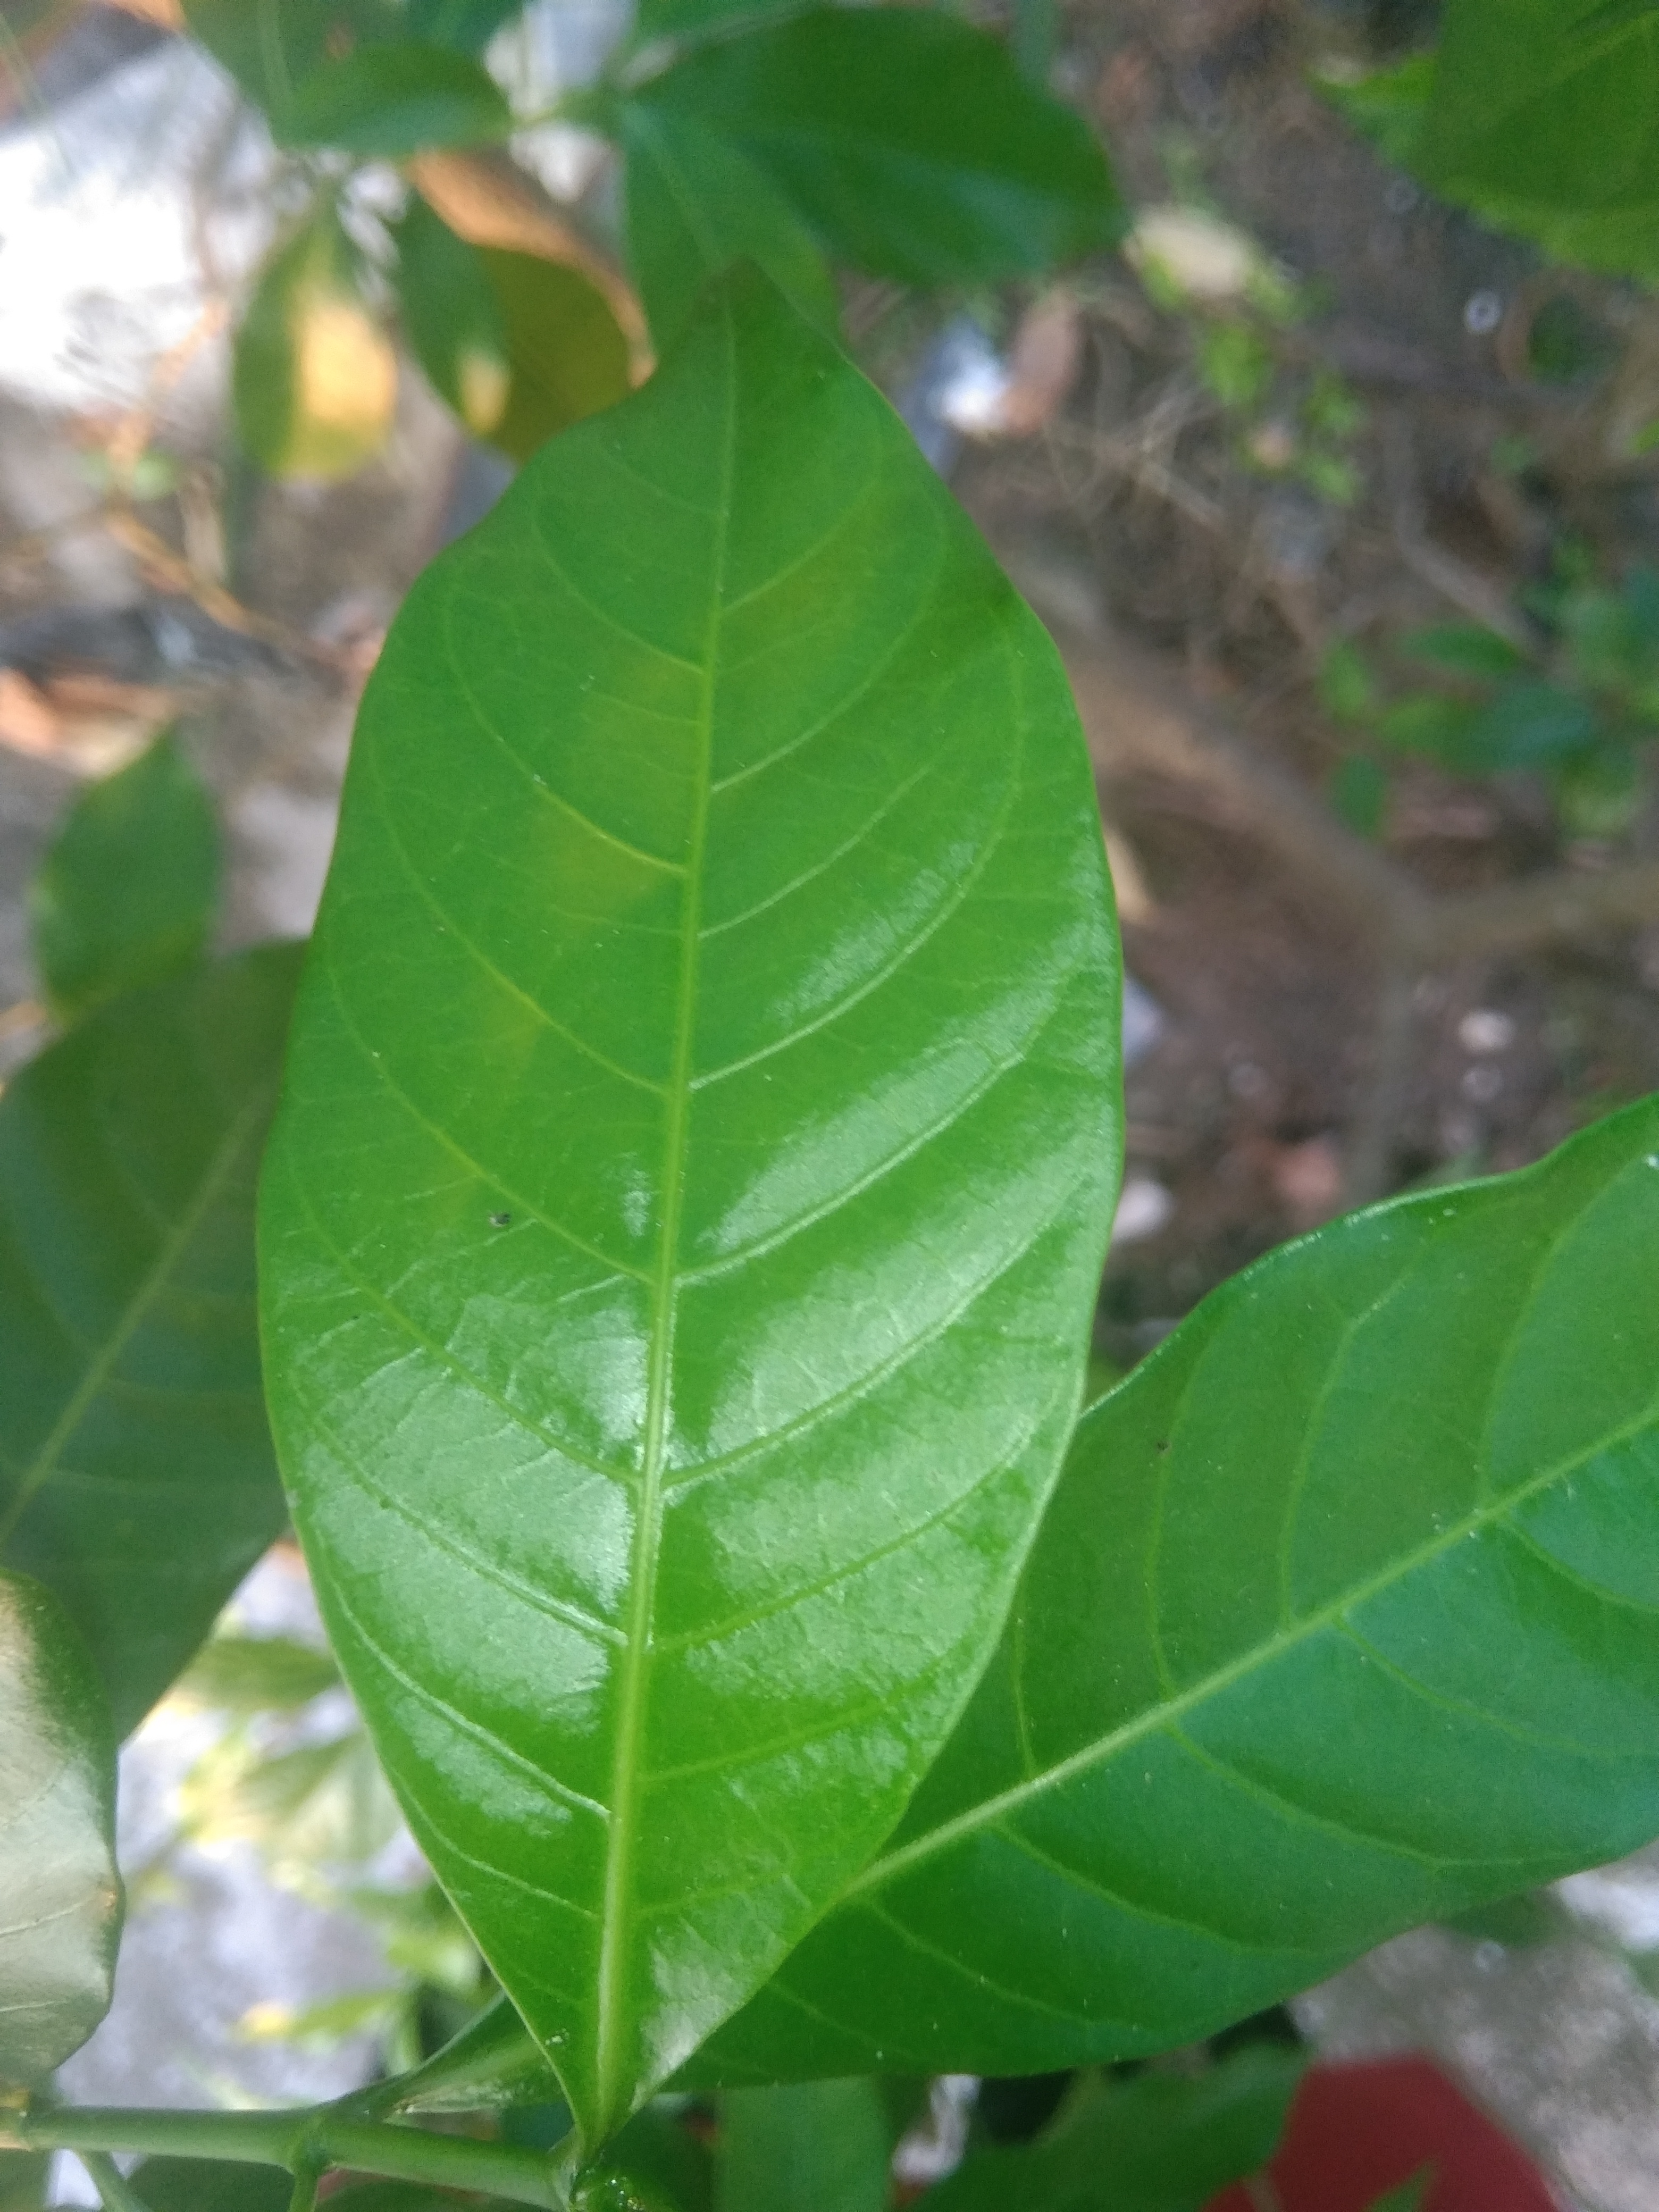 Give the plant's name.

togor
